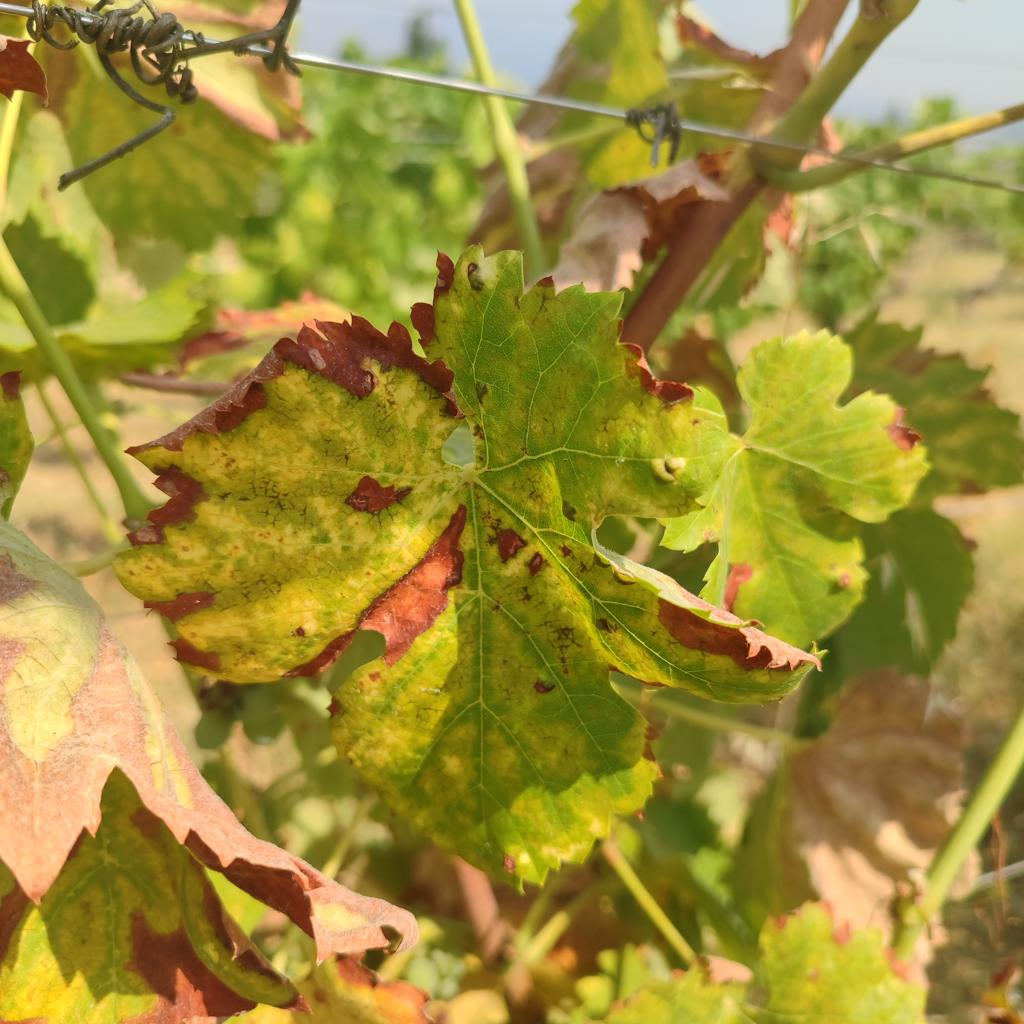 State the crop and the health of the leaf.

grapevine, esca complex
